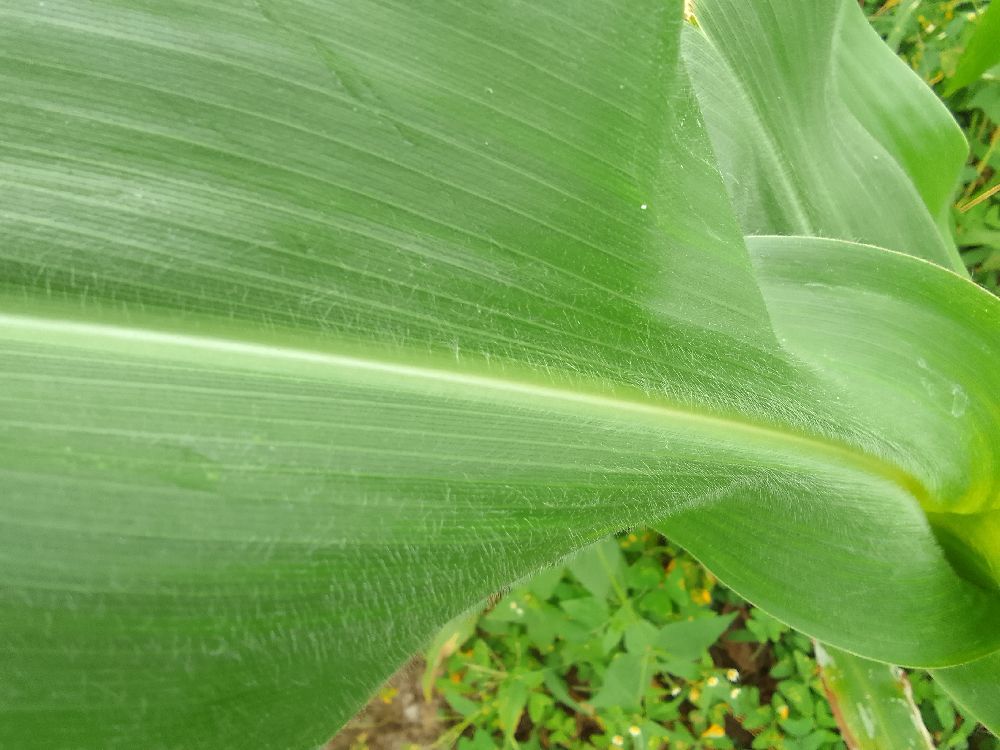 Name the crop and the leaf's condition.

maize, healthy
